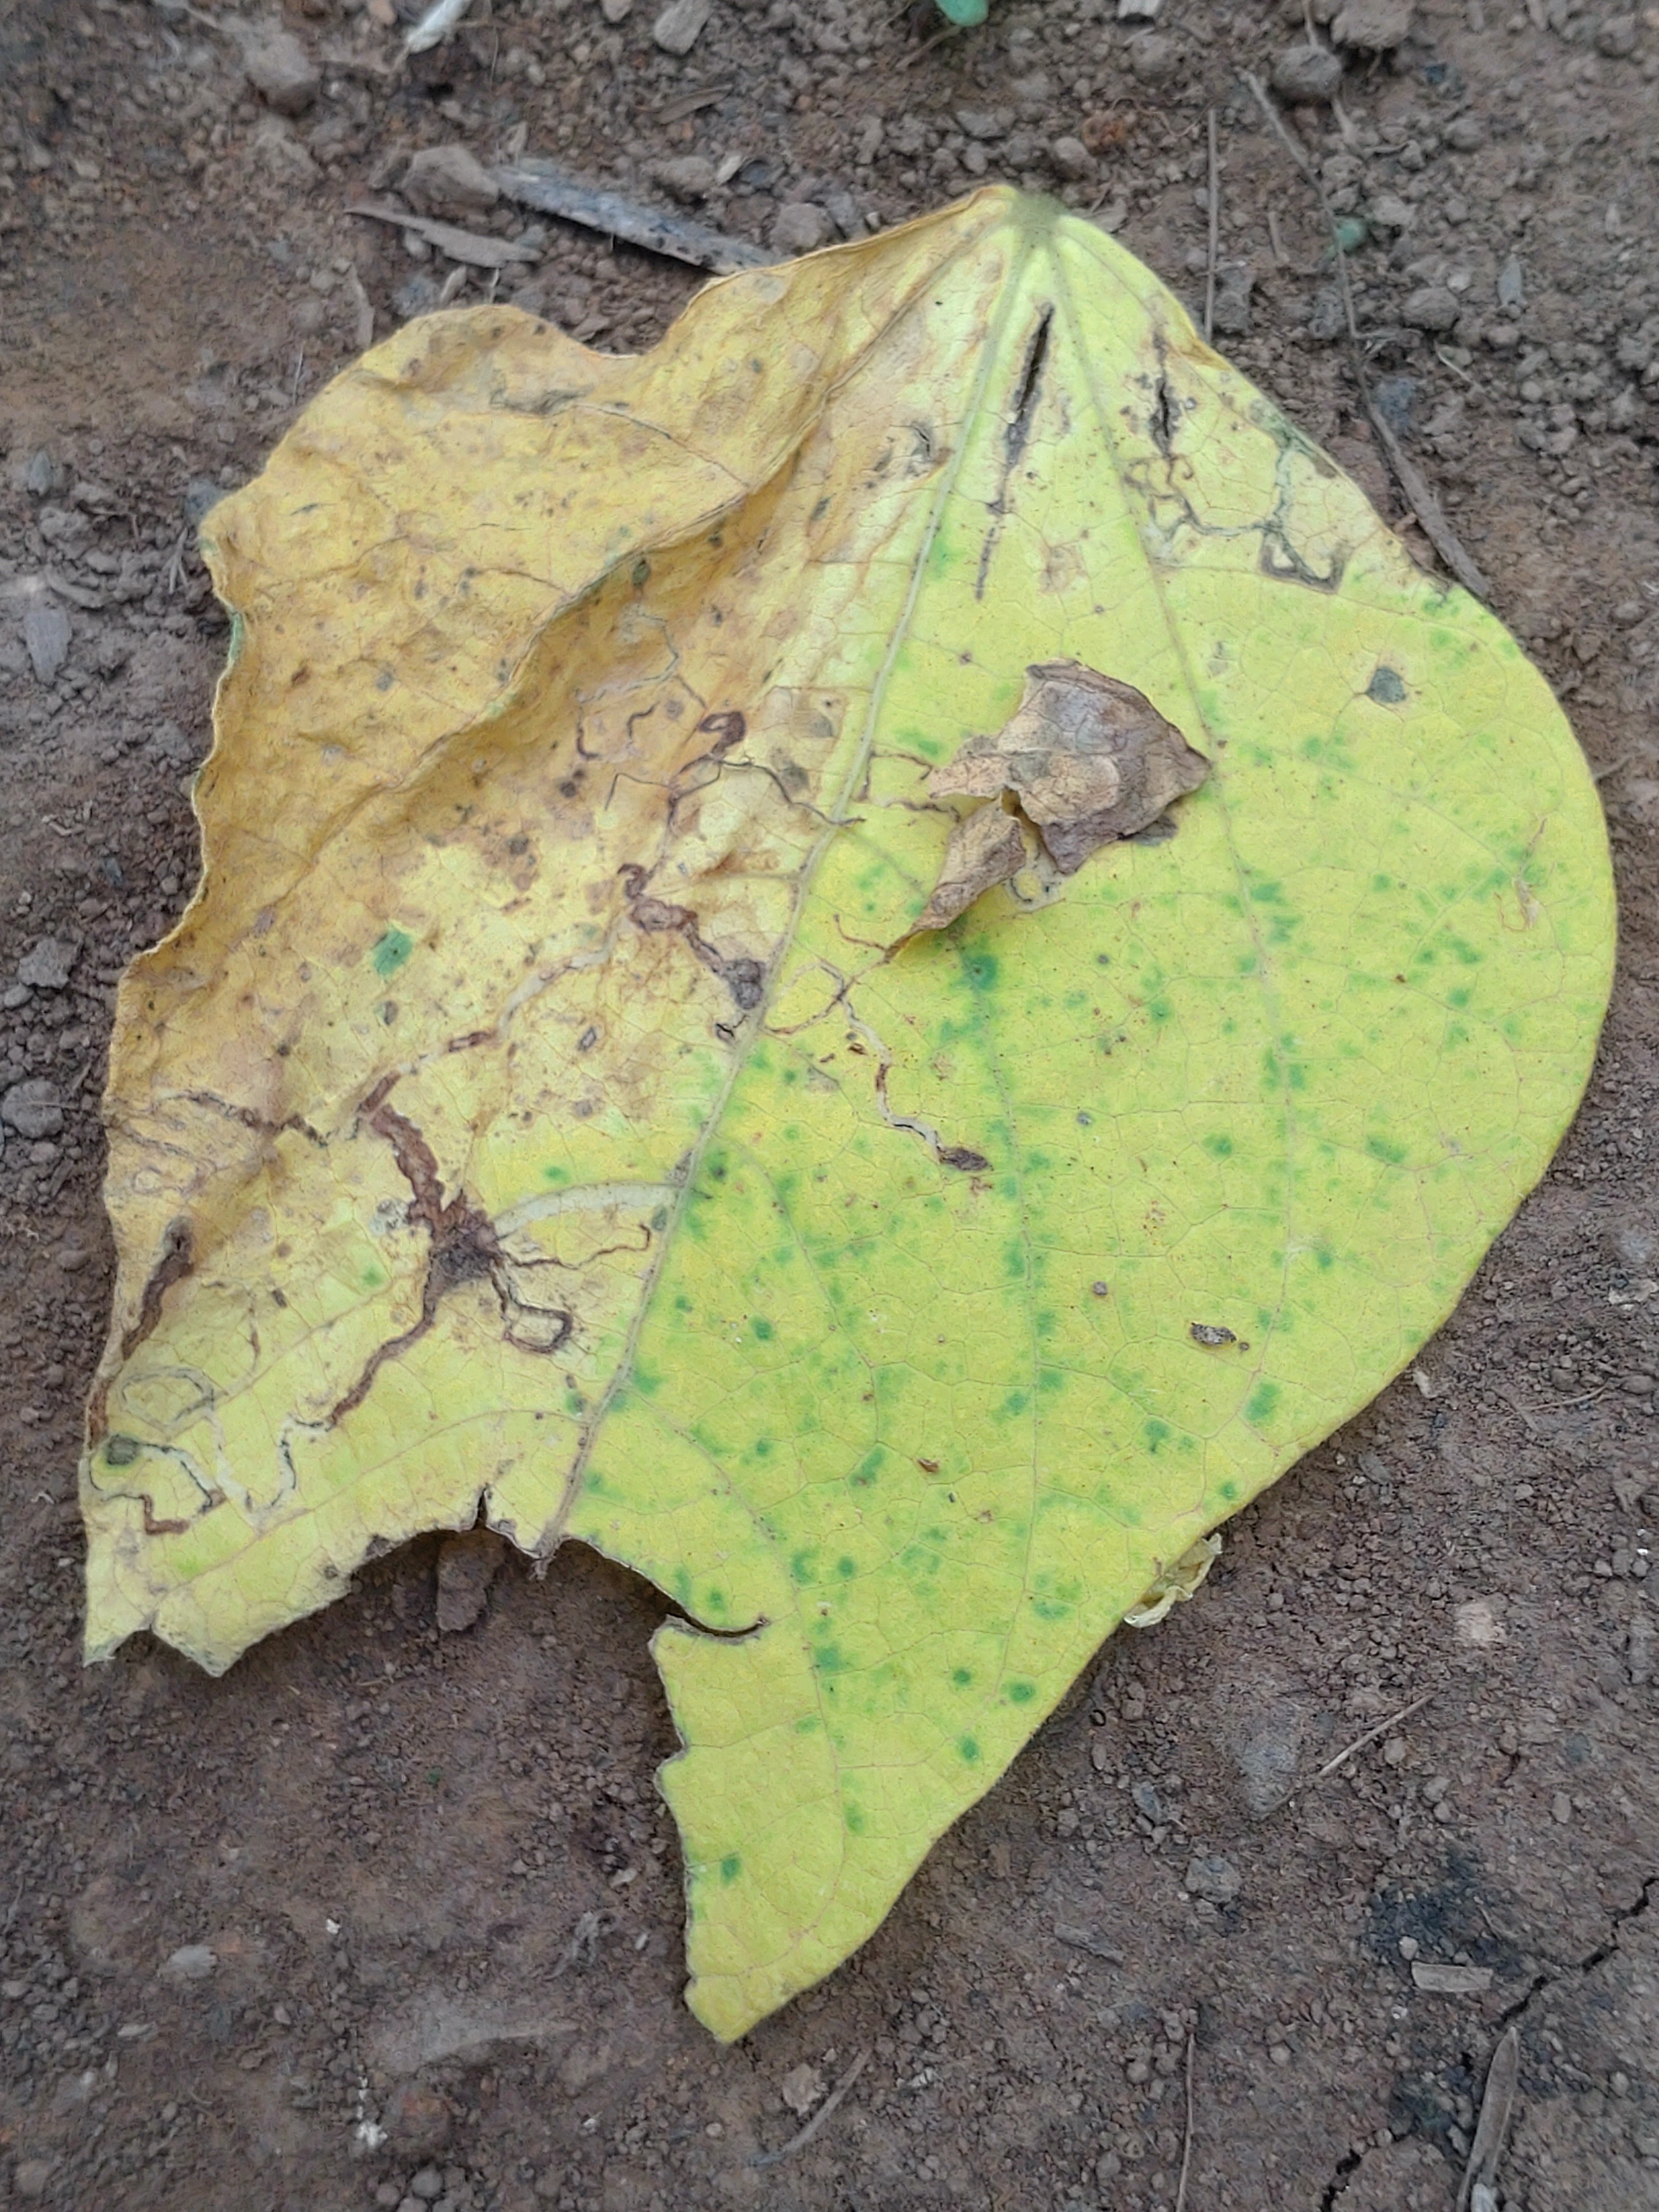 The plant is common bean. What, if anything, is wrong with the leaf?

anthracnose
